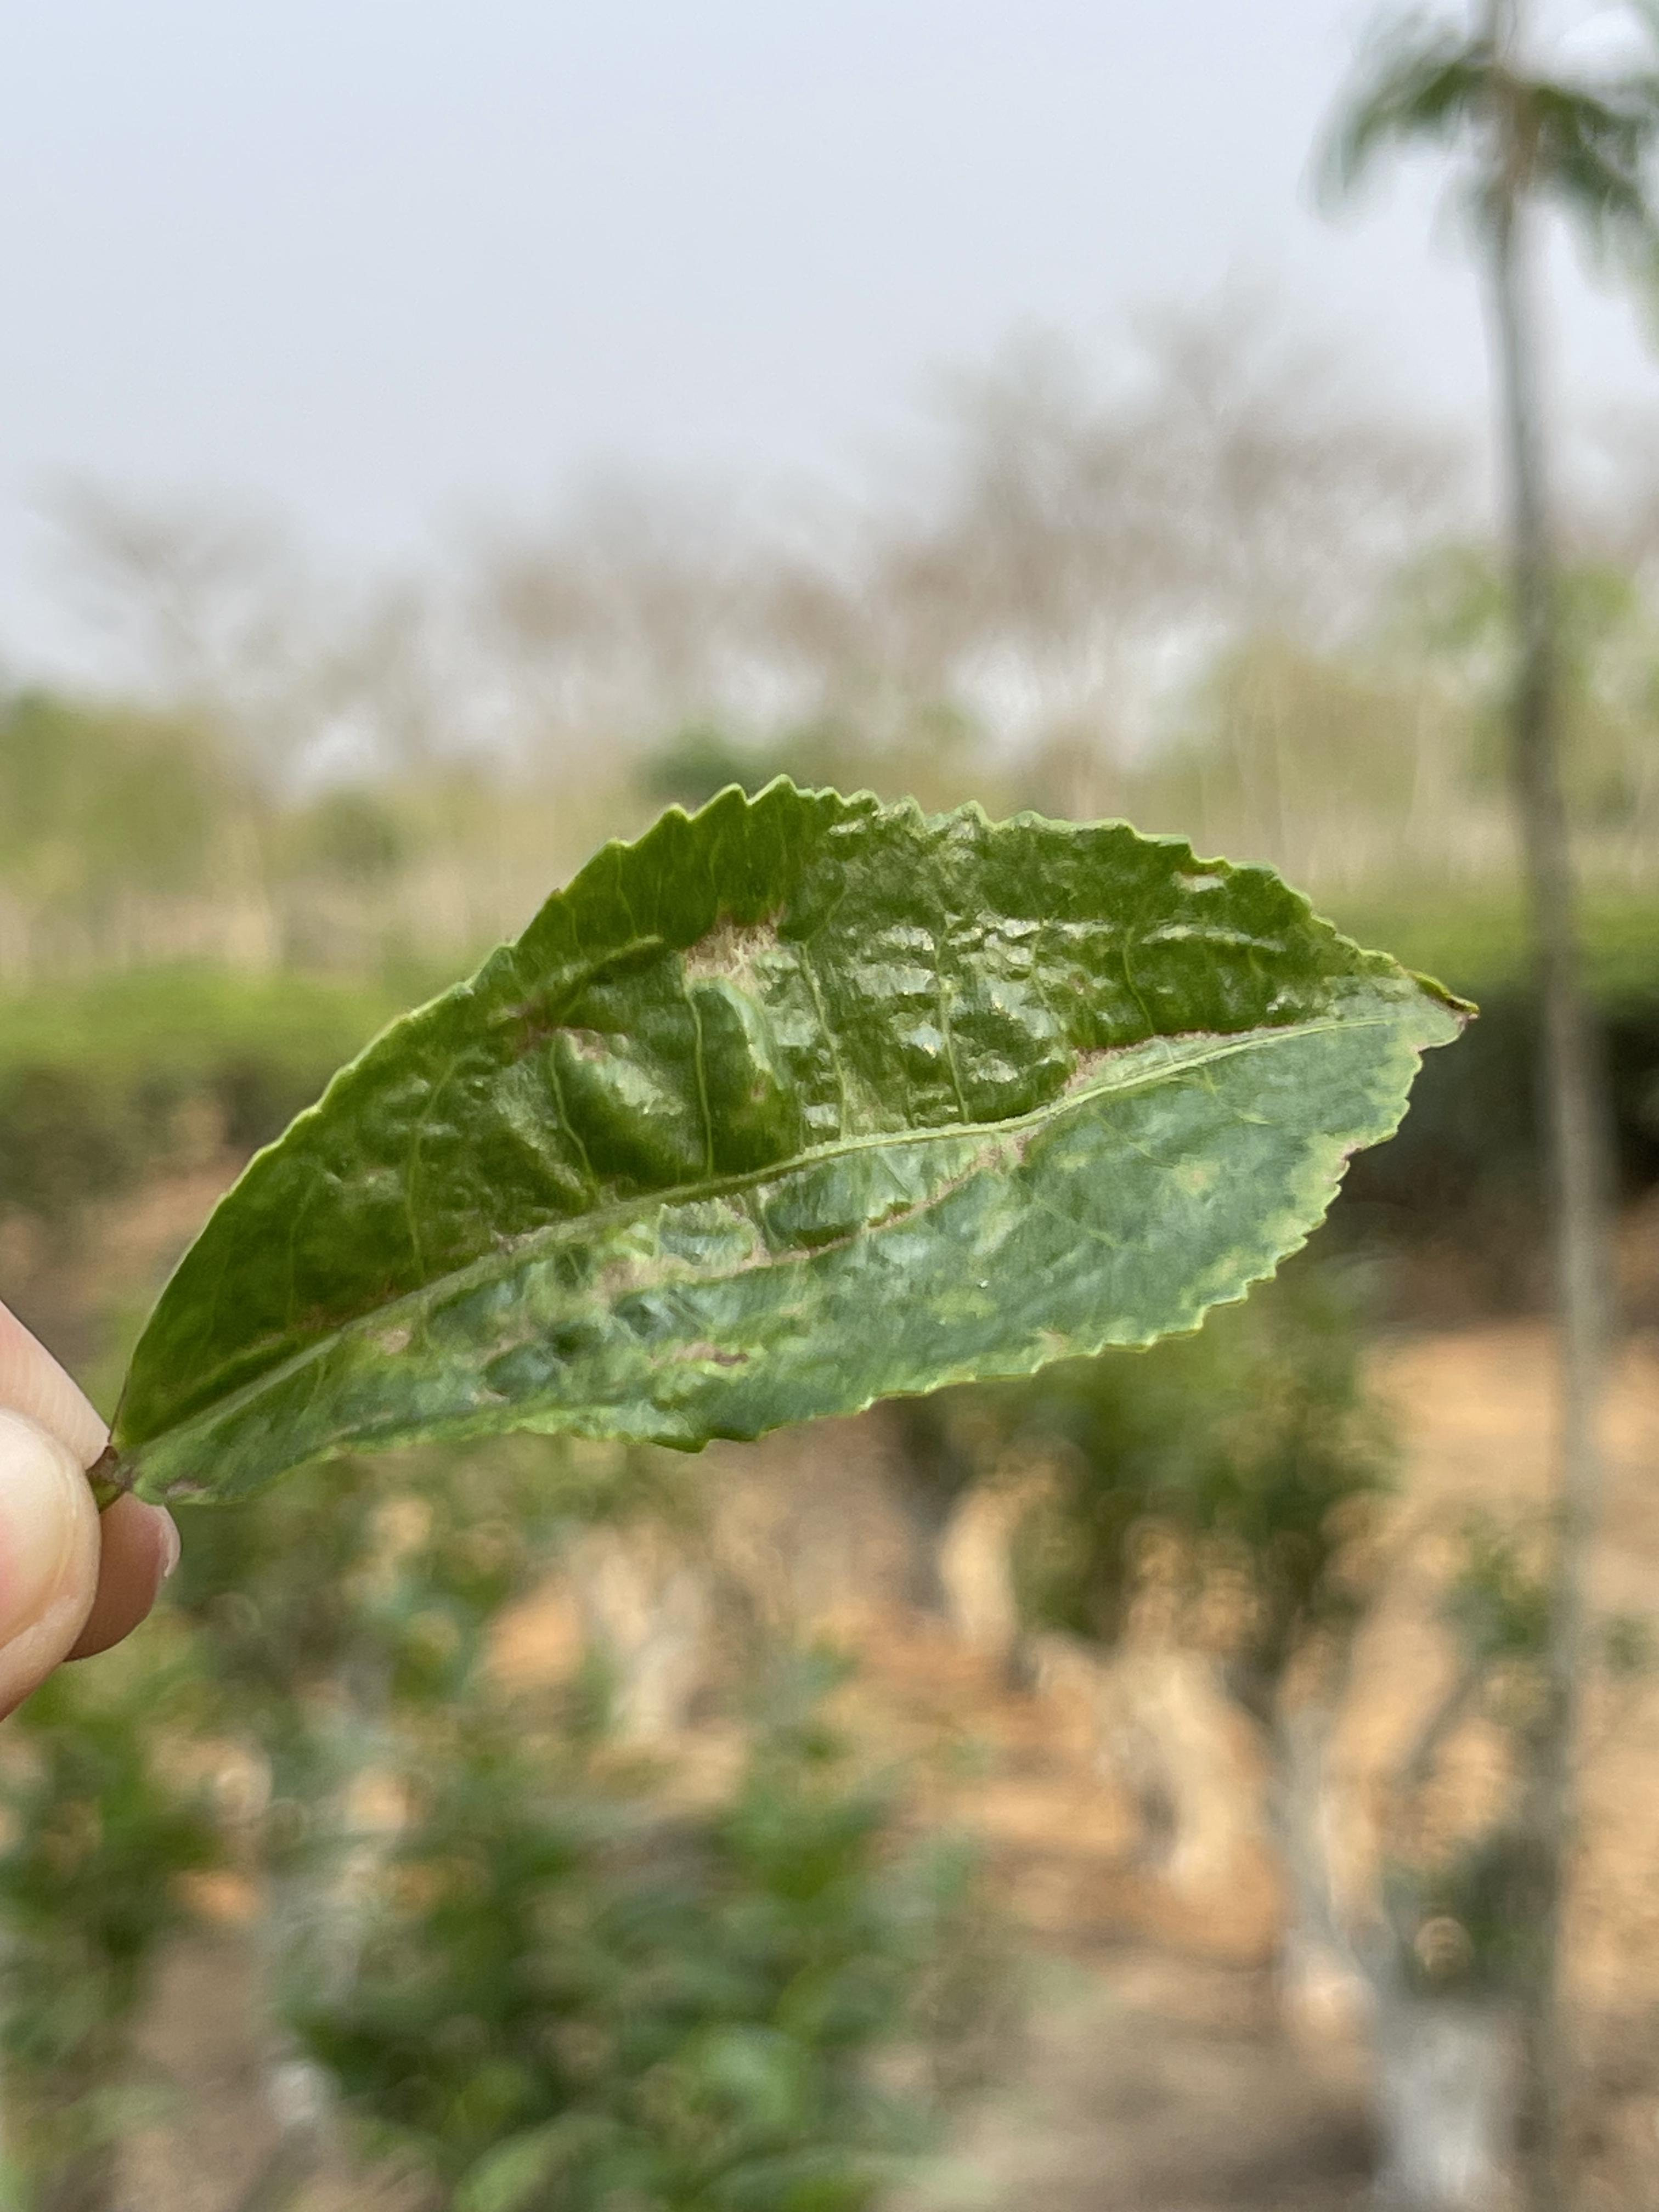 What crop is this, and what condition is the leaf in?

tea, helopeltis
